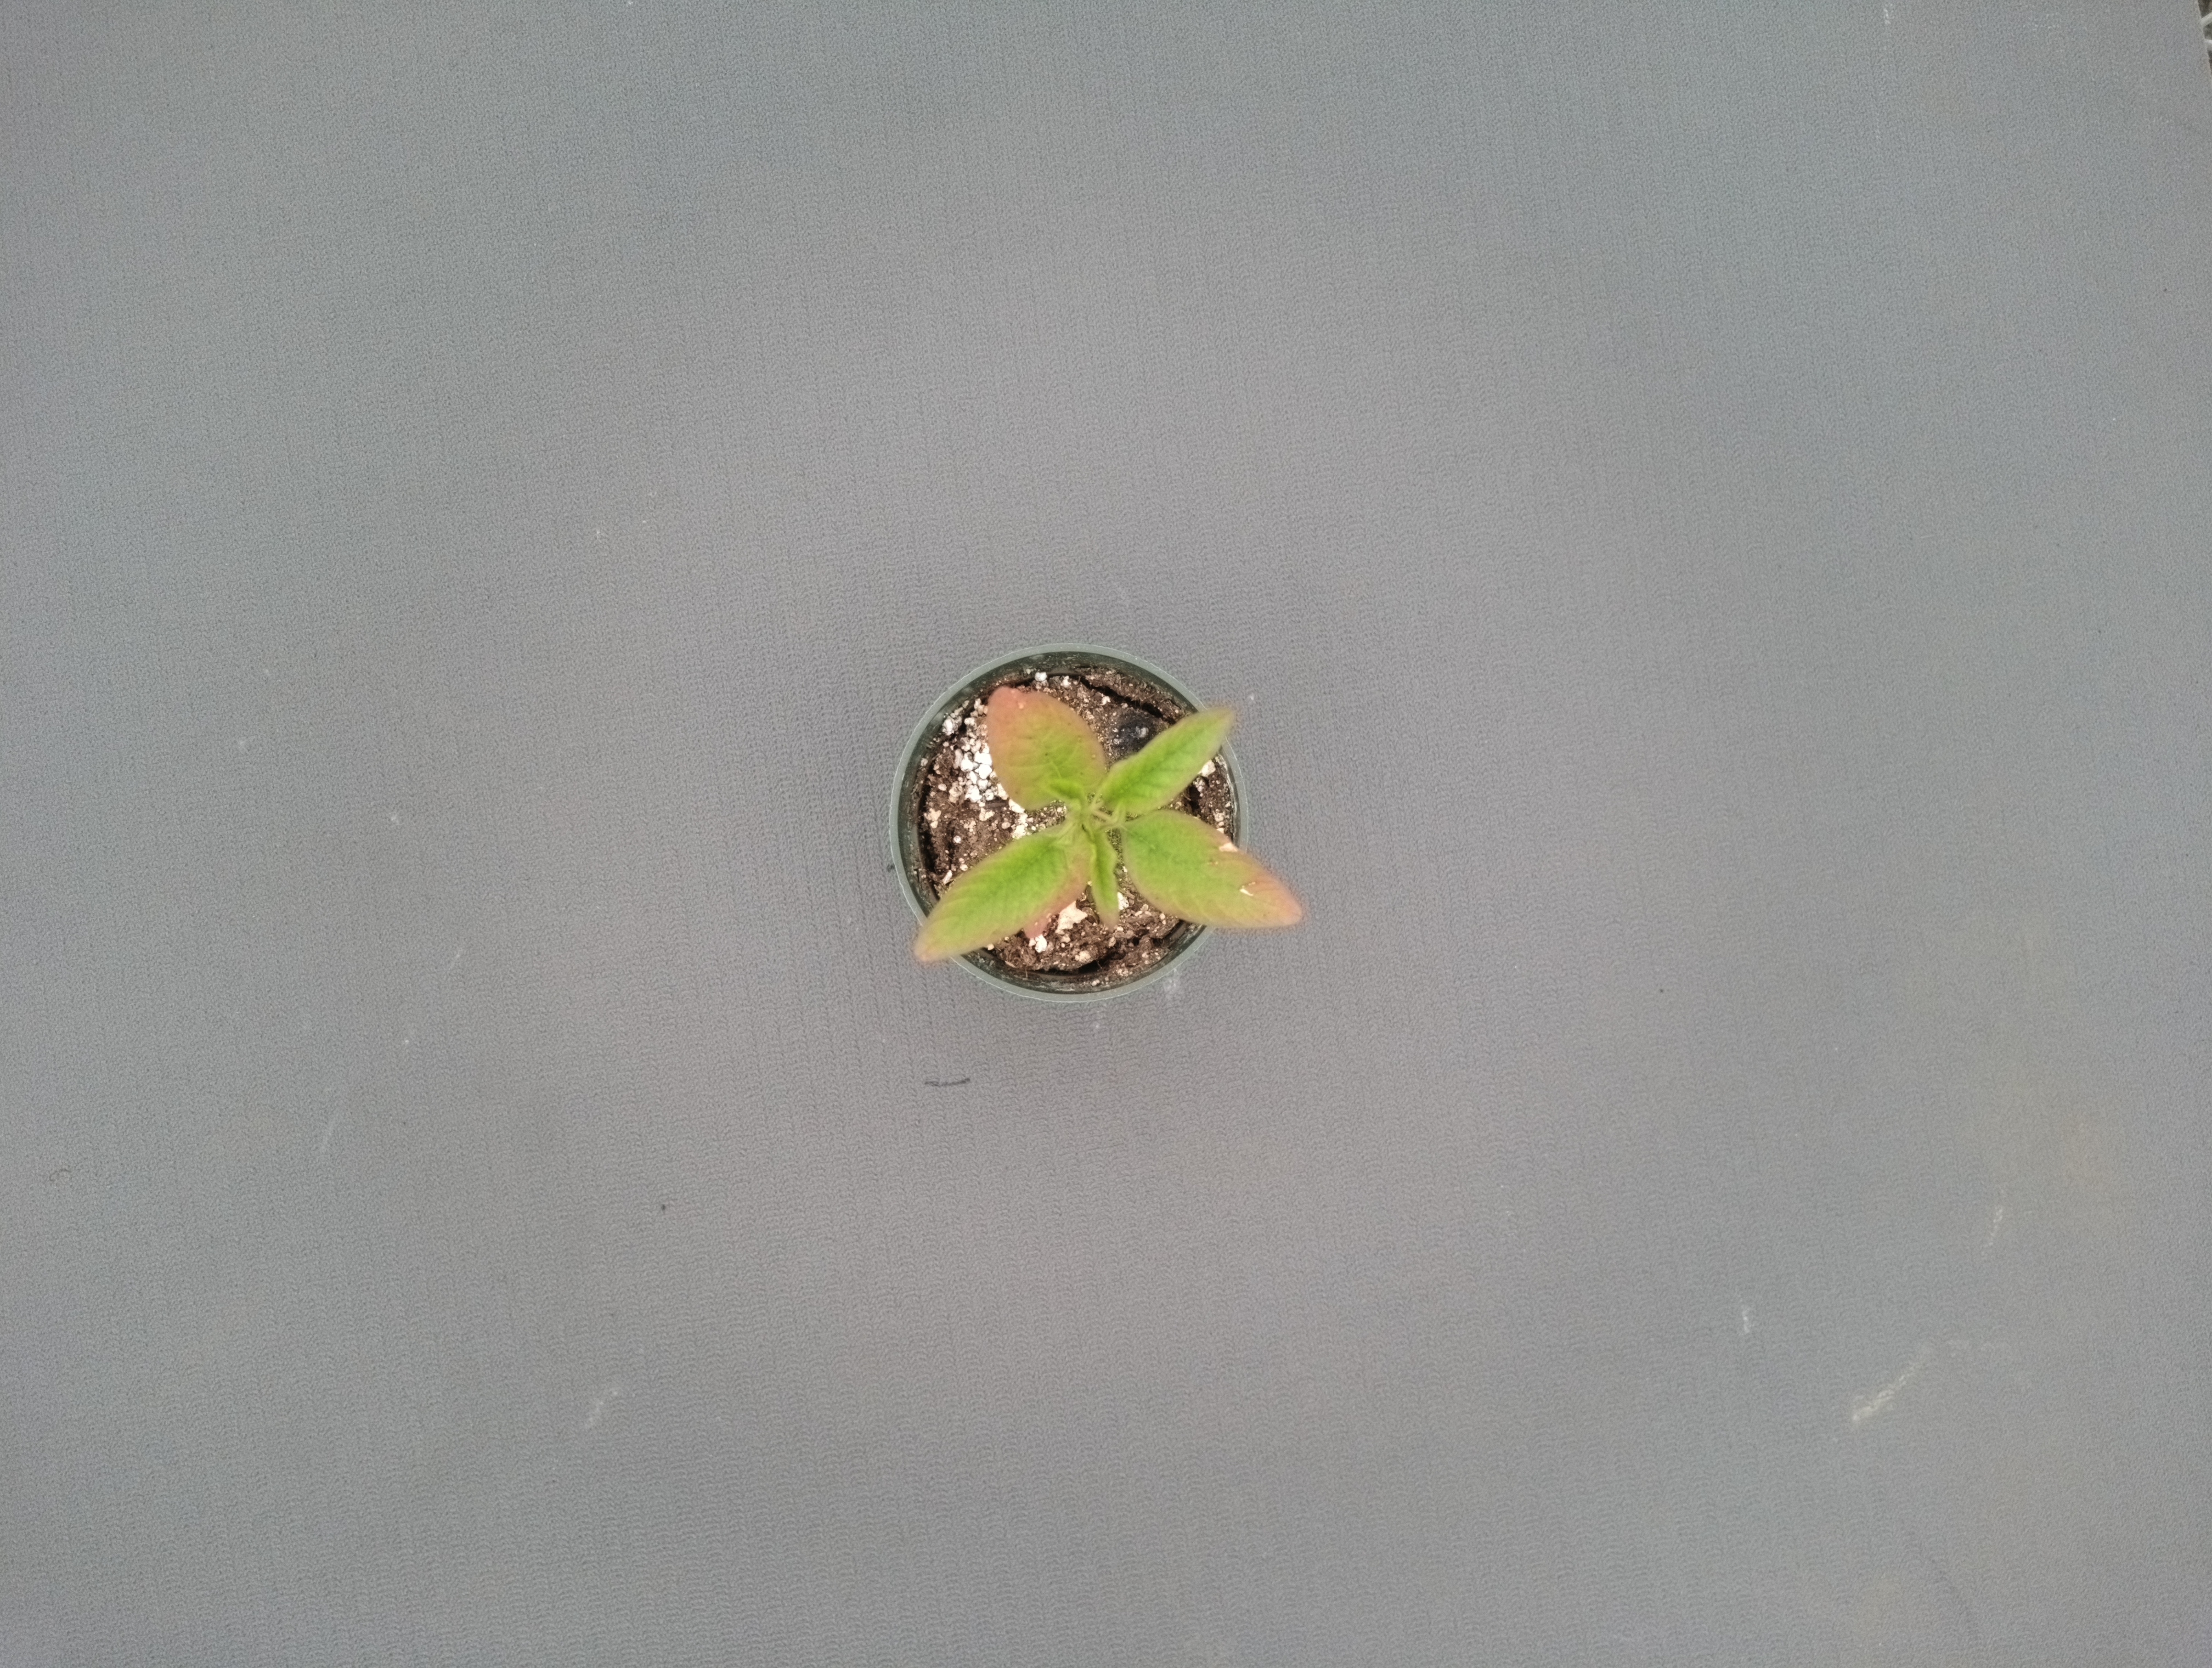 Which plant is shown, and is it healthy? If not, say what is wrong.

waterhemp, chlorosis only
